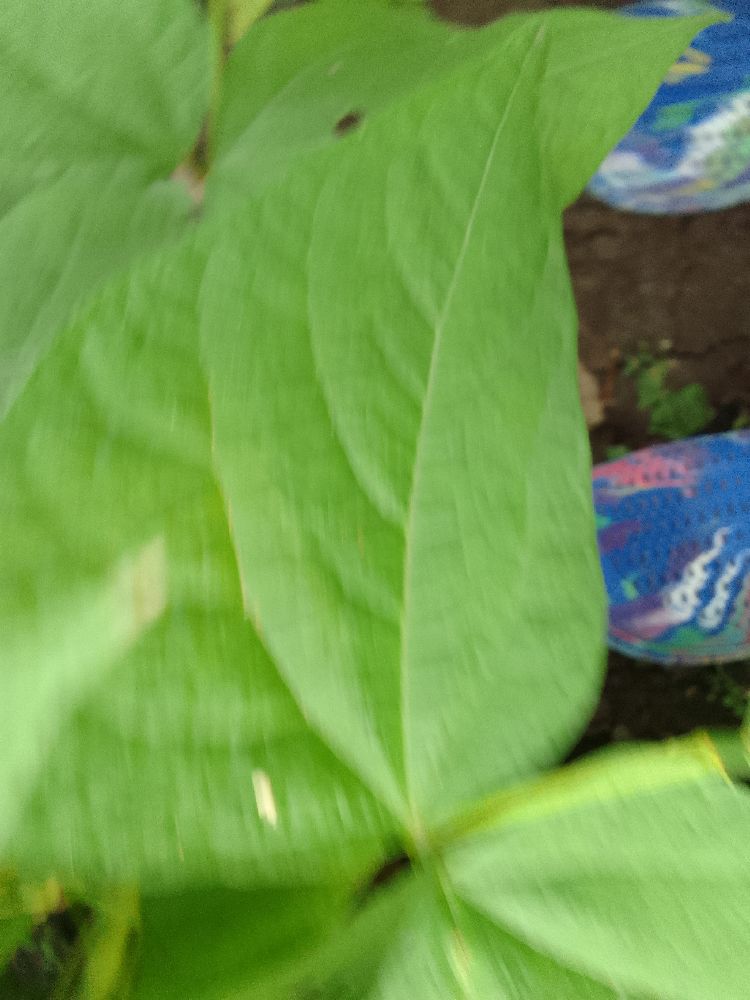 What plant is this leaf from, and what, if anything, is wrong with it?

common bean, healthy
